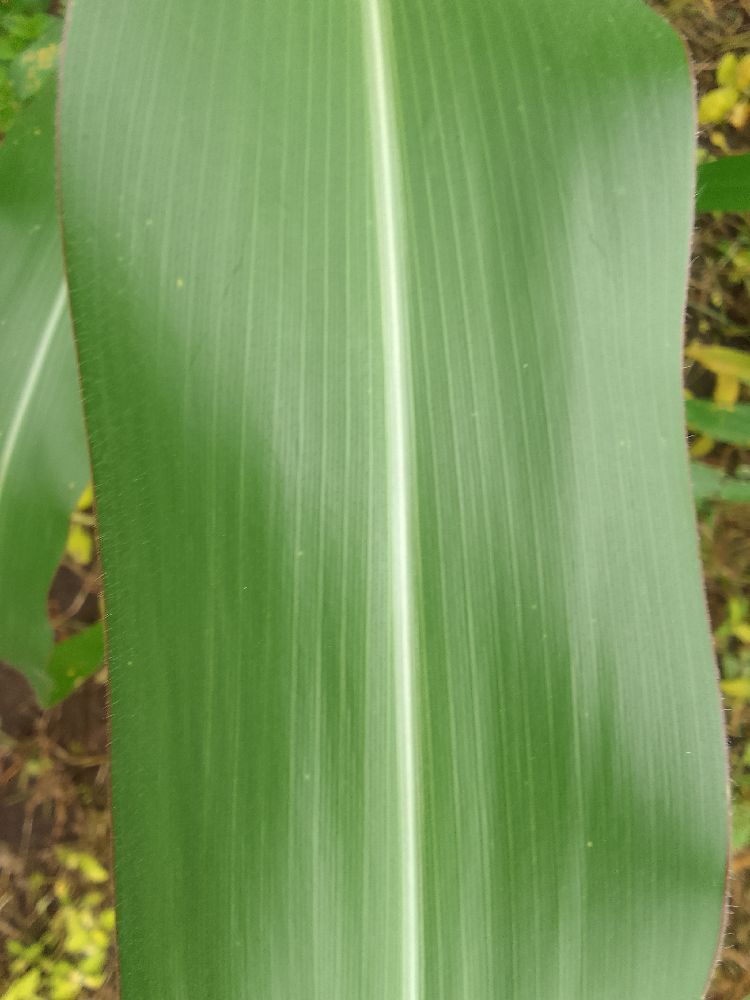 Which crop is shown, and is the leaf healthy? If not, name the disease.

maize, healthy
